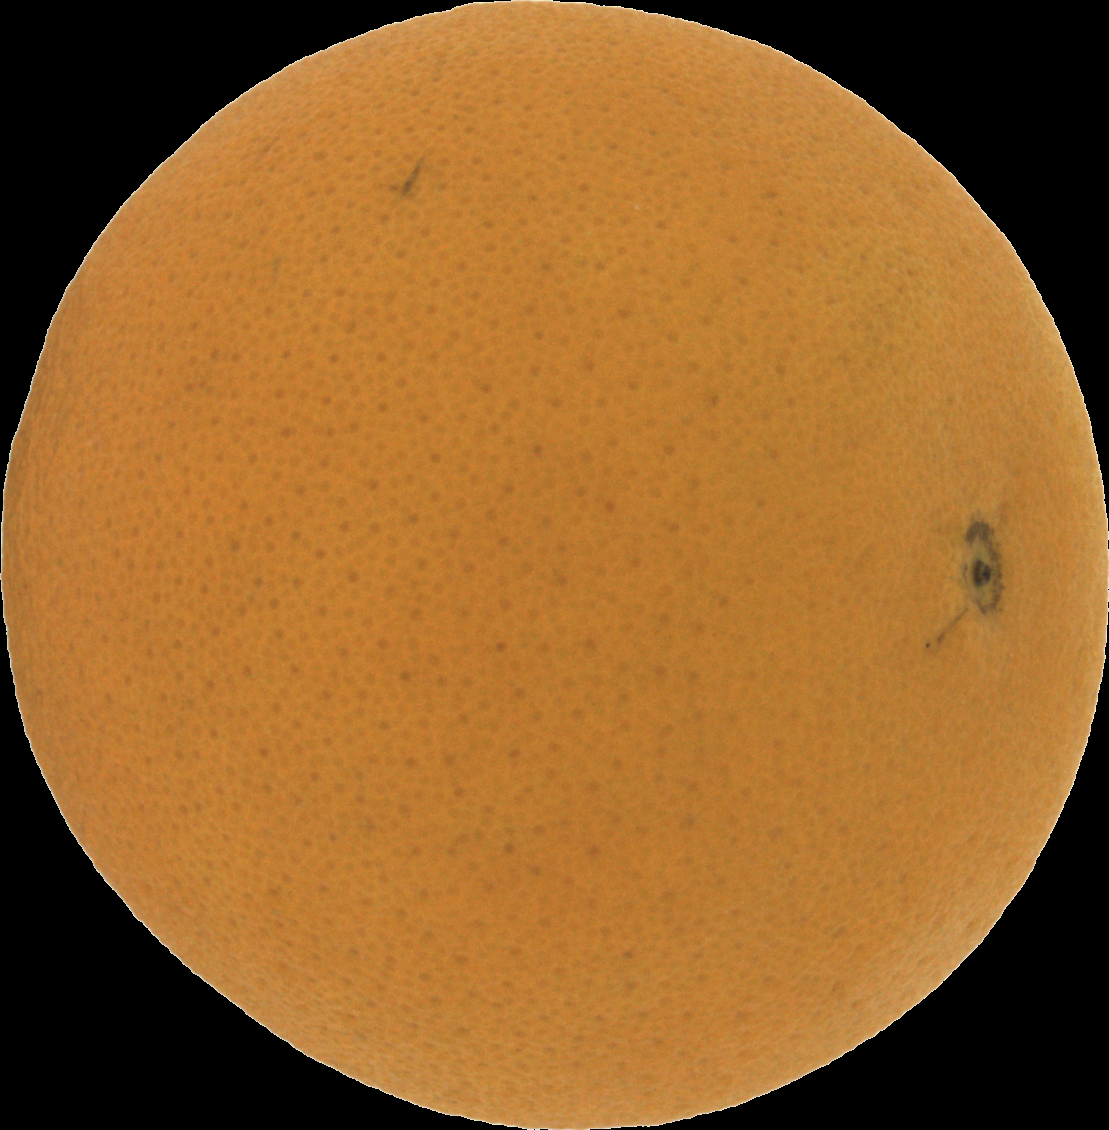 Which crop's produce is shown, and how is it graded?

orange, good
